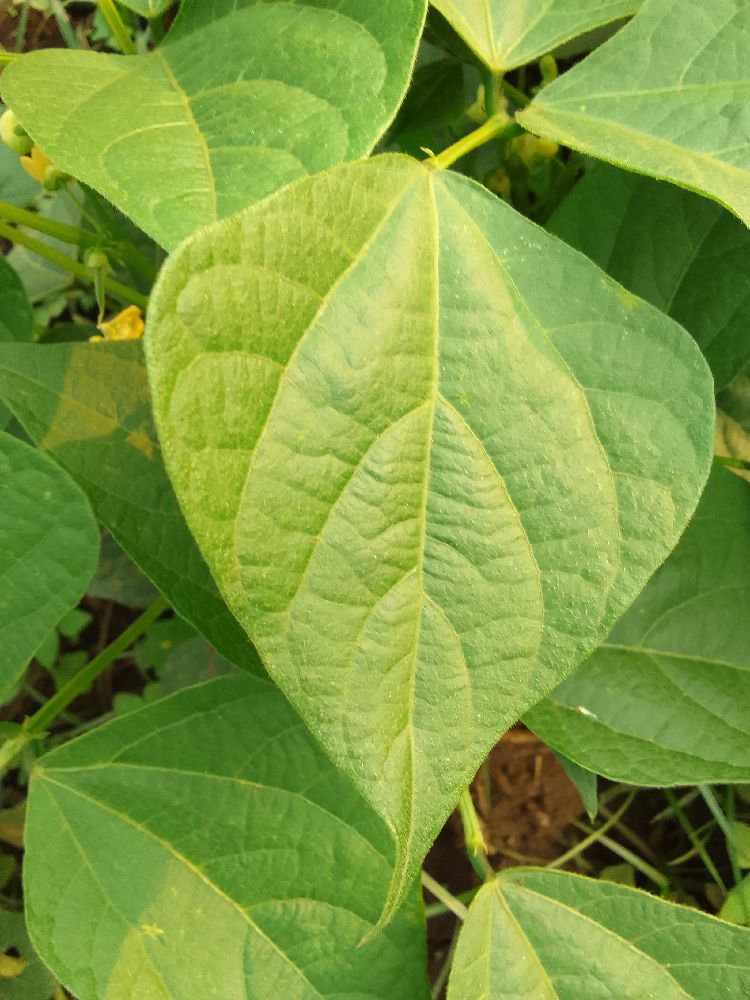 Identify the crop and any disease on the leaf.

common bean, healthy
